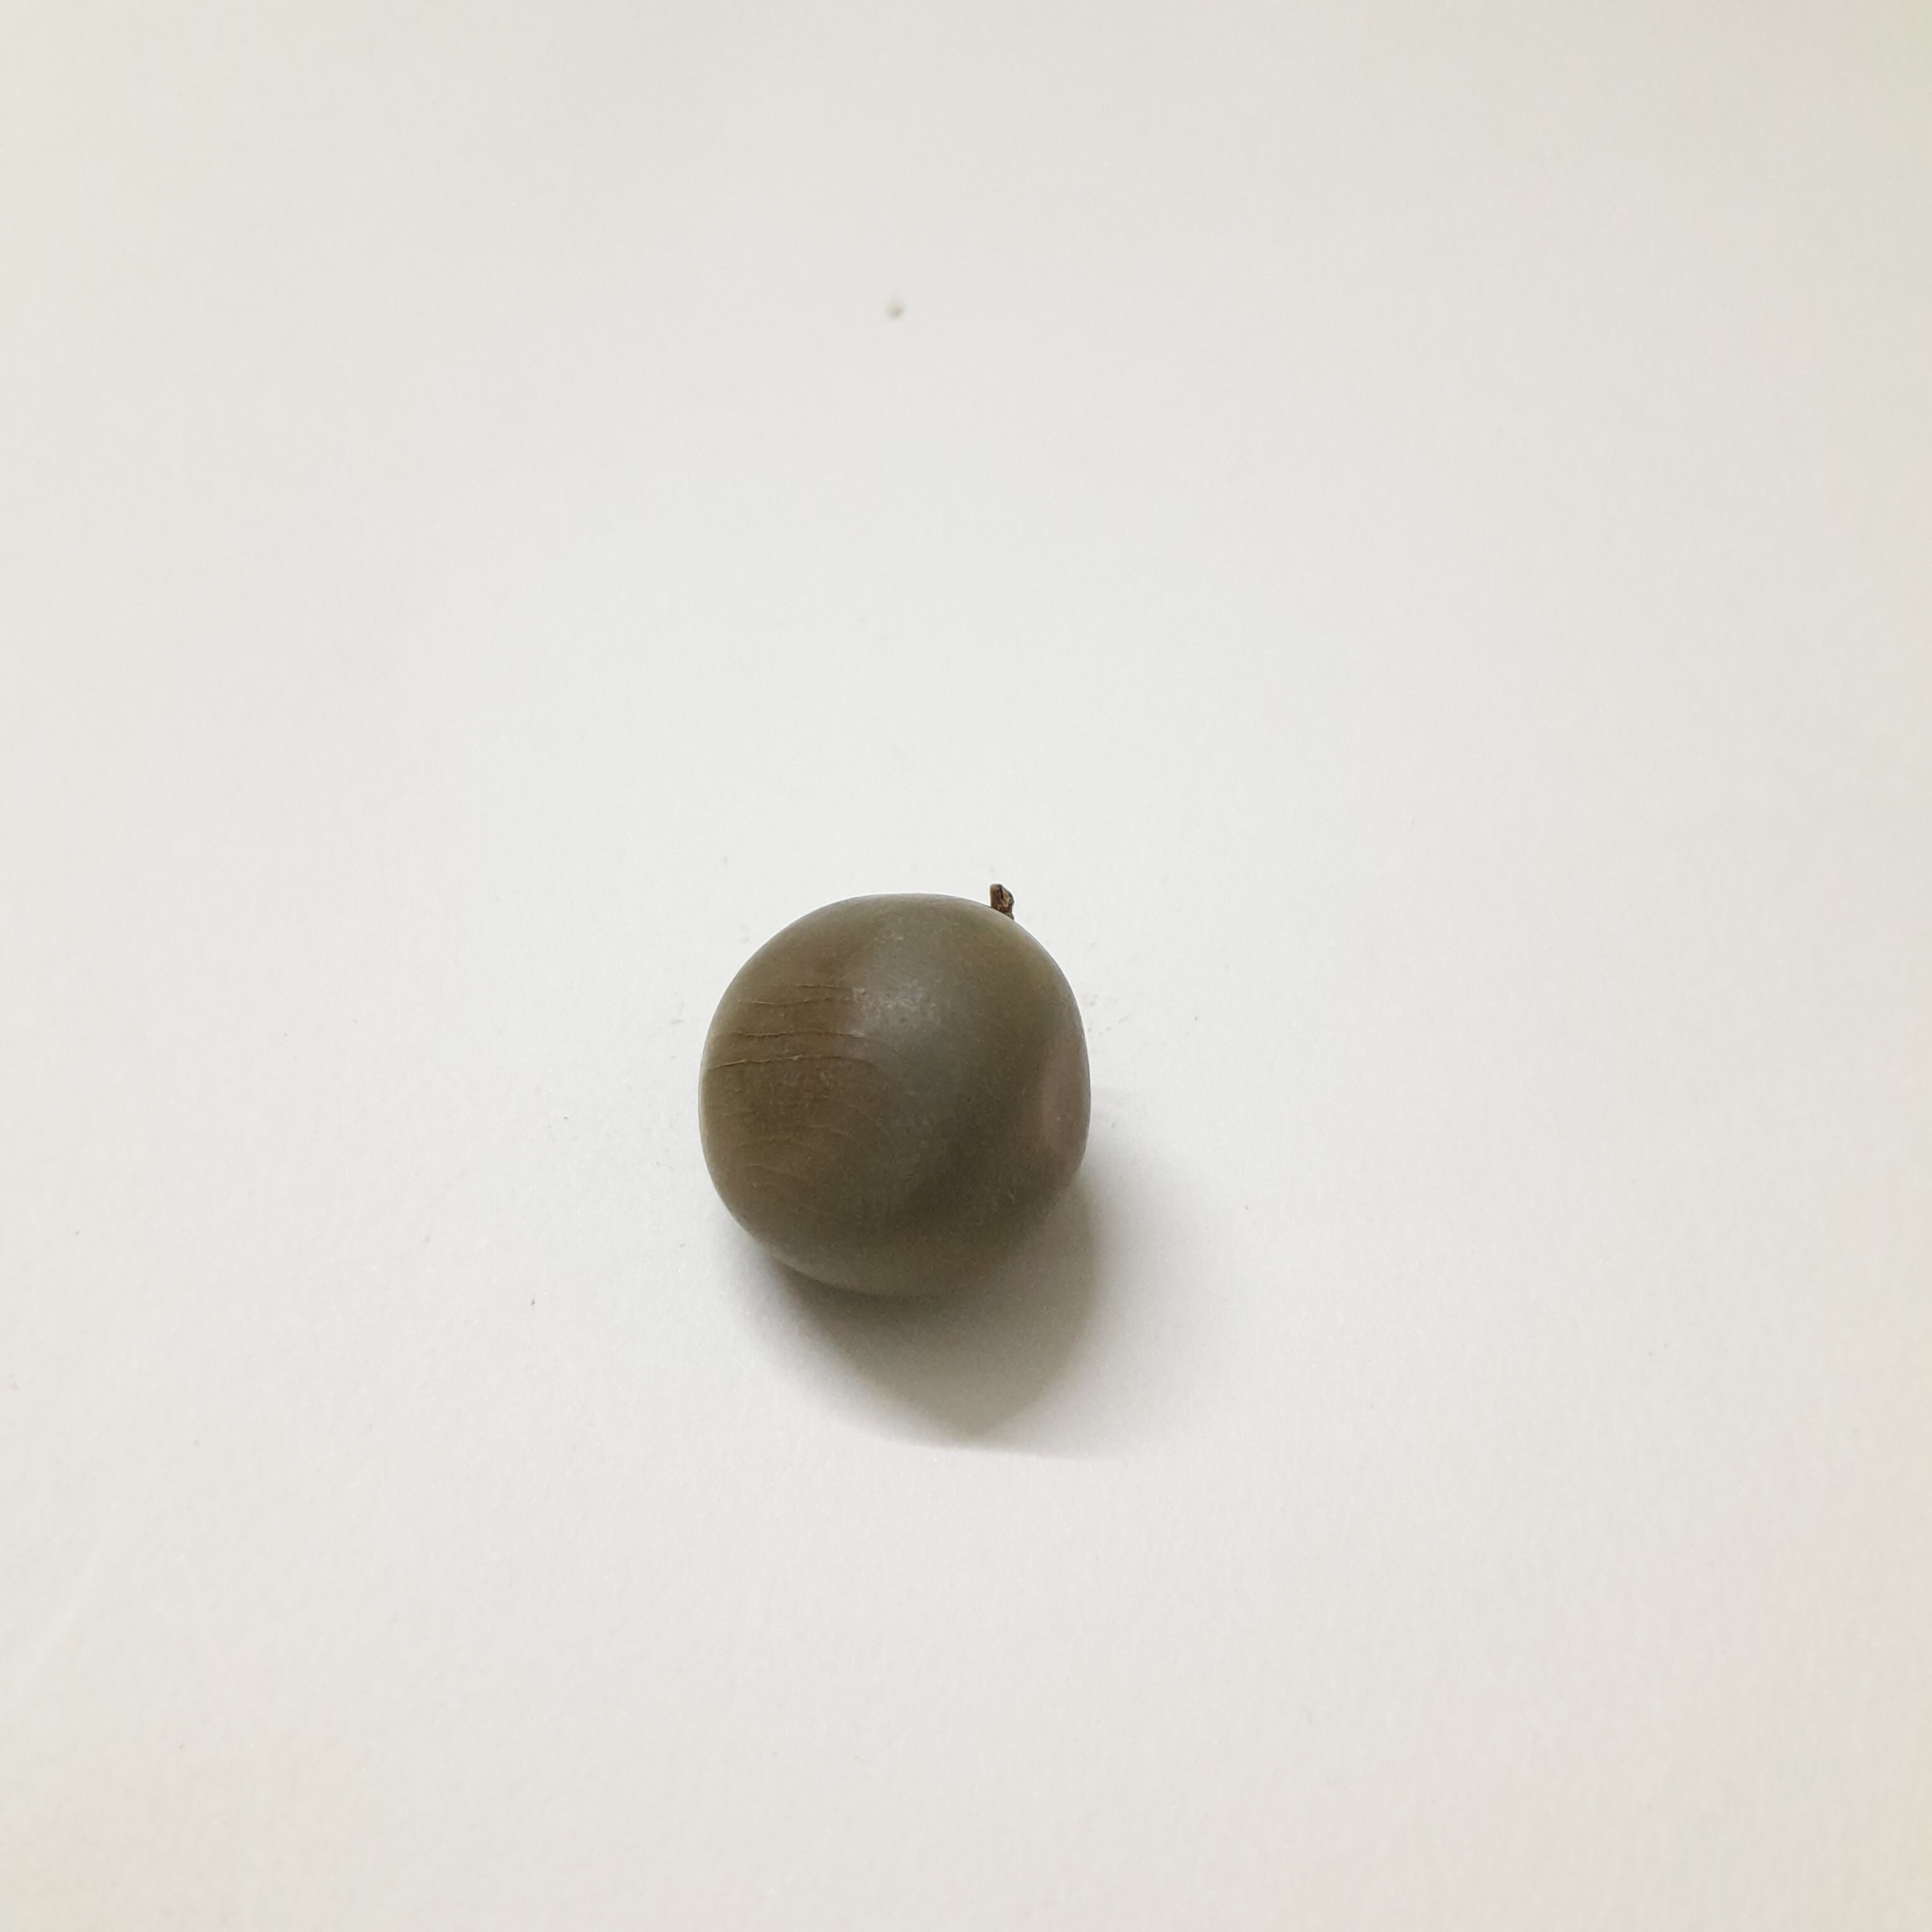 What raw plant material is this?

sagargota
